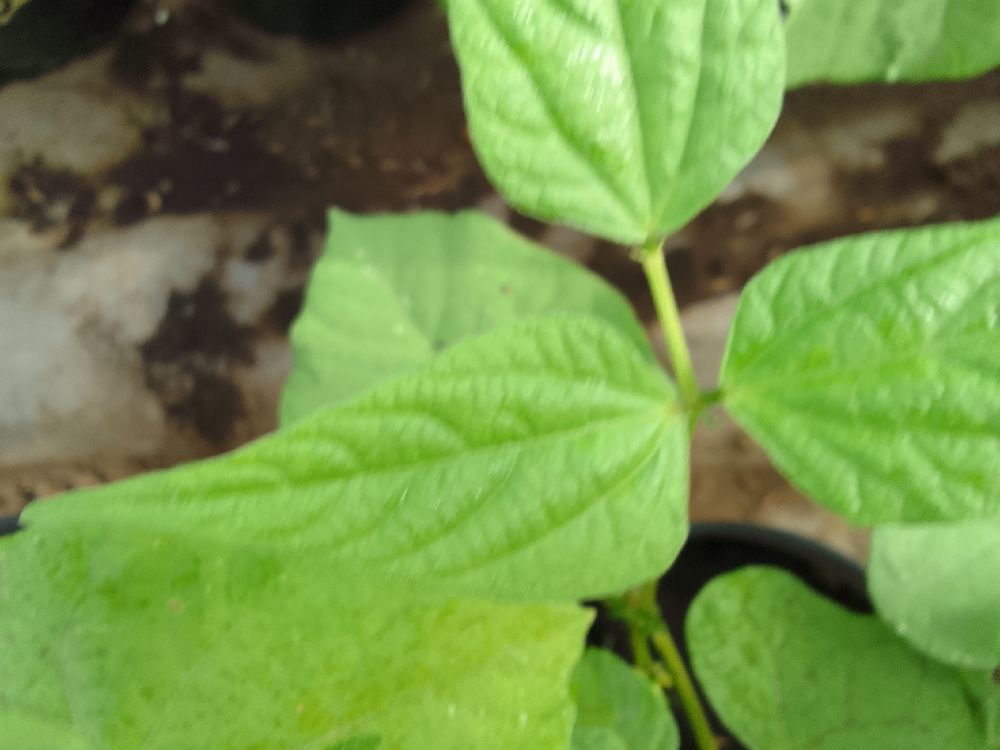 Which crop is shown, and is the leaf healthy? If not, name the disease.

common bean, healthy
